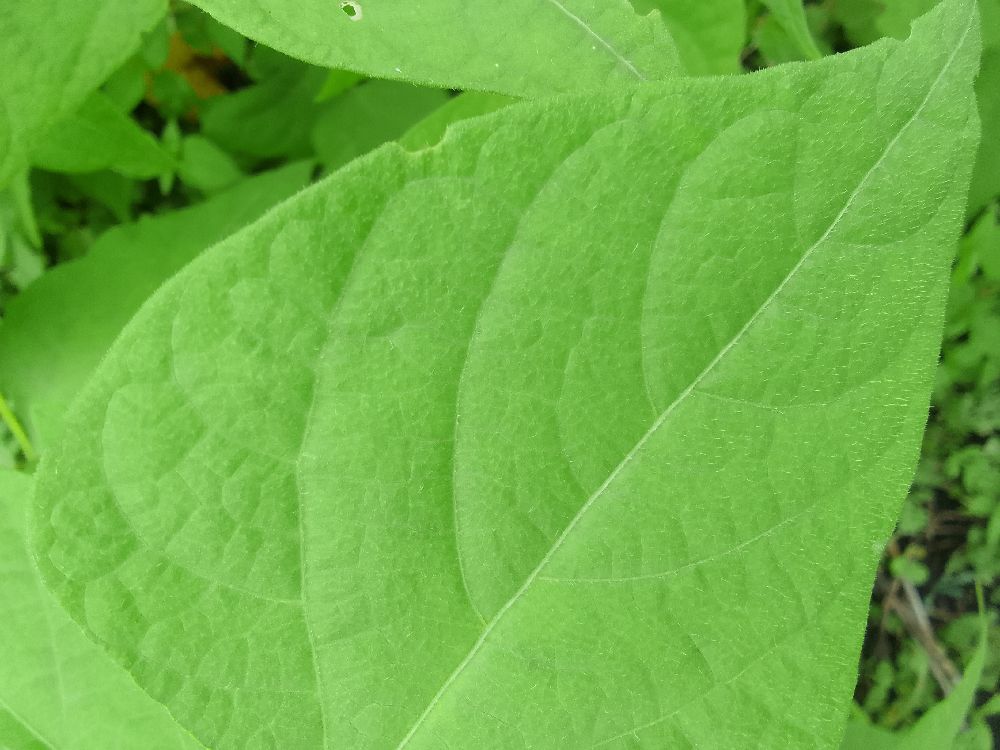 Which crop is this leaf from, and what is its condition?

common bean, healthy
